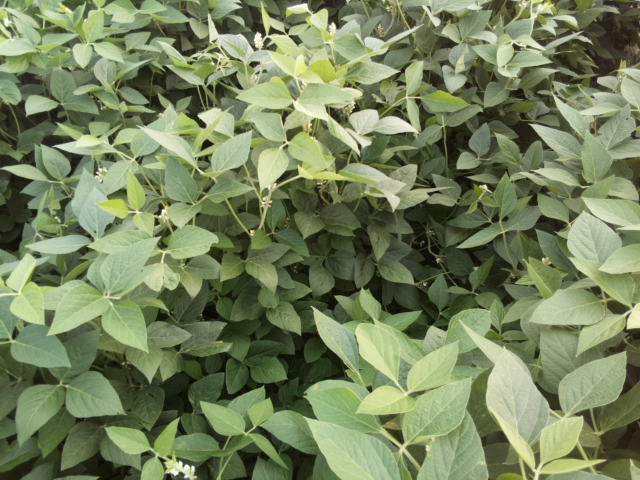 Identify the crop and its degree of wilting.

soybean, leaves with no wilting
